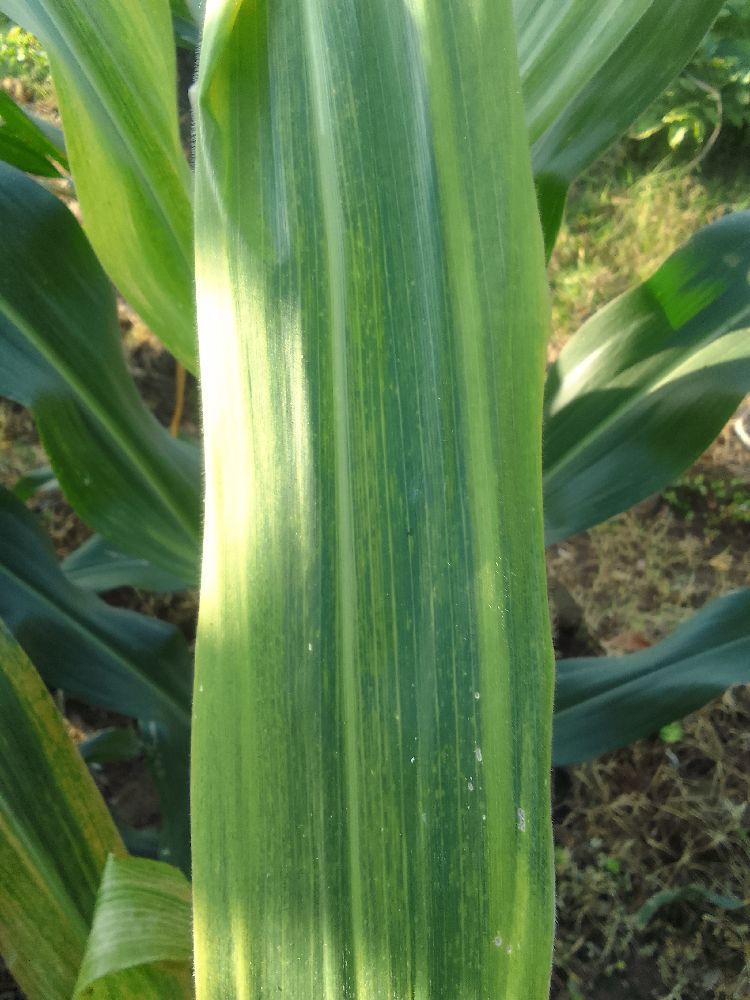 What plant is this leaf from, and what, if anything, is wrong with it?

maize, maize lethal necrosis
